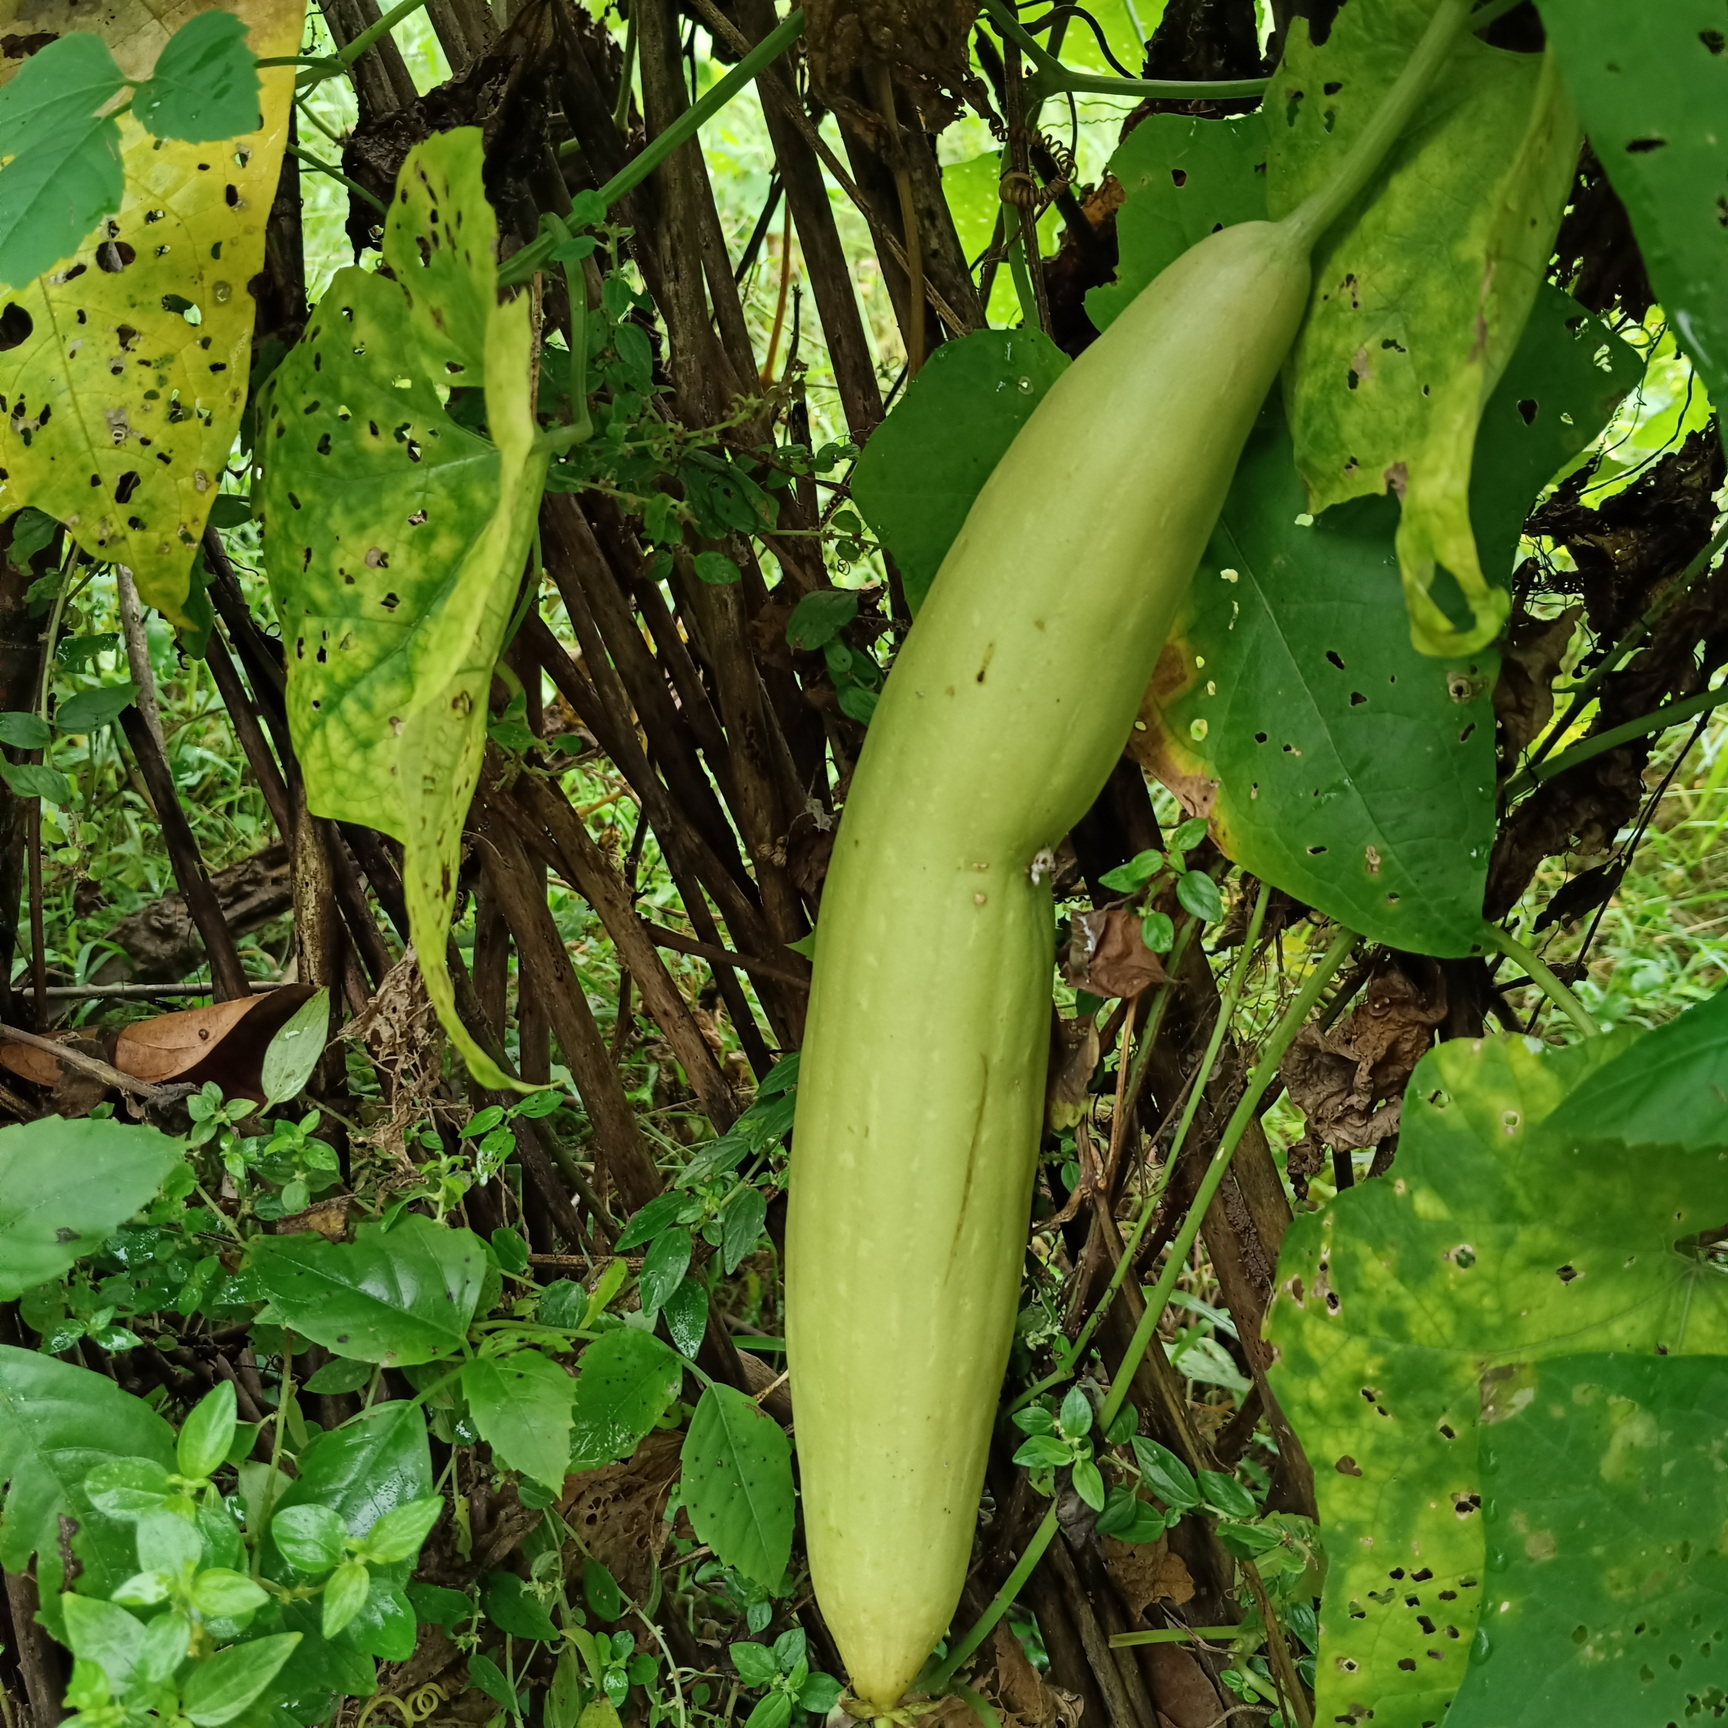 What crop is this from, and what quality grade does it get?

luffa, faulty
